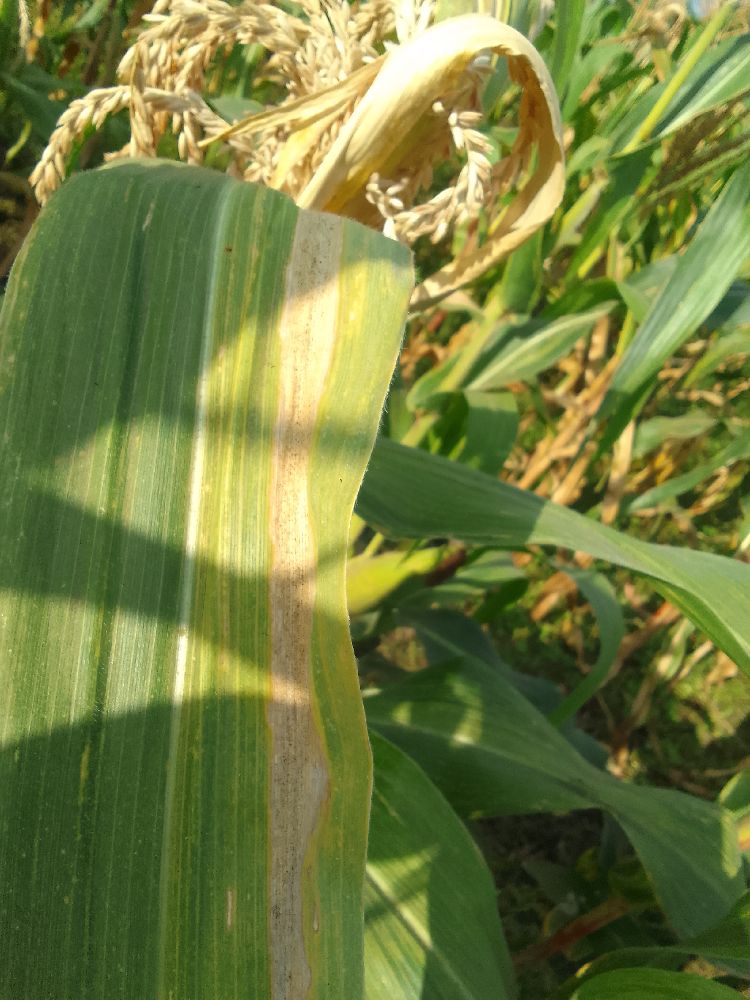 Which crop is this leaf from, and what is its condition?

maize, maize lethal necrosis
